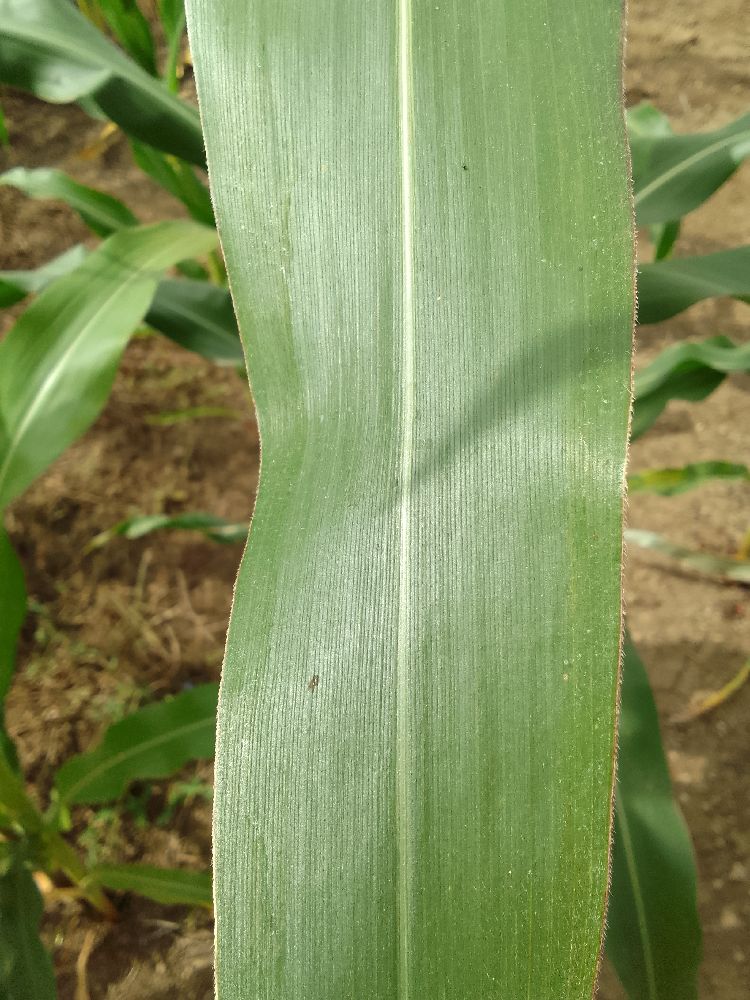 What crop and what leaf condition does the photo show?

maize, healthy
